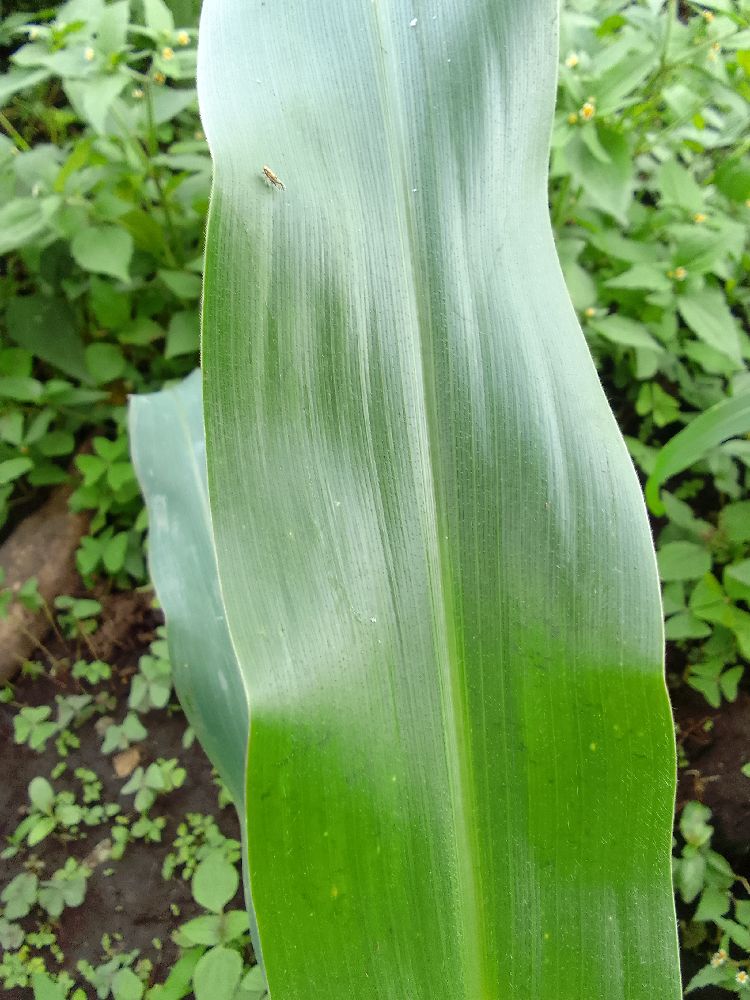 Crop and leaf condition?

maize, healthy
